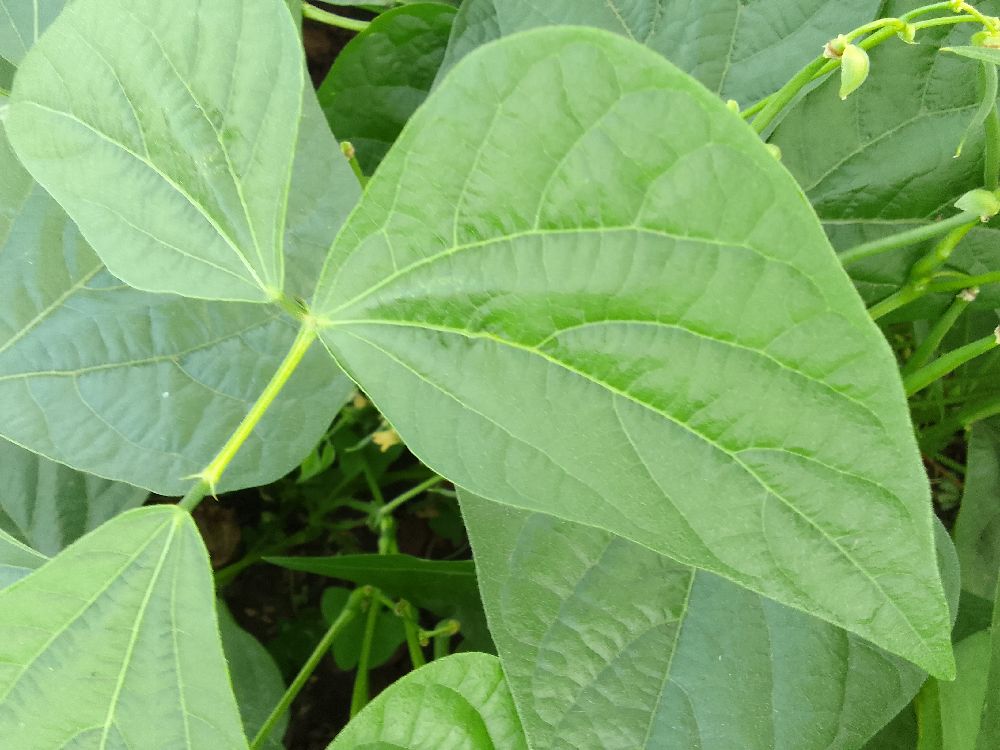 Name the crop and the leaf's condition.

common bean, healthy
